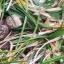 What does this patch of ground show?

grass
